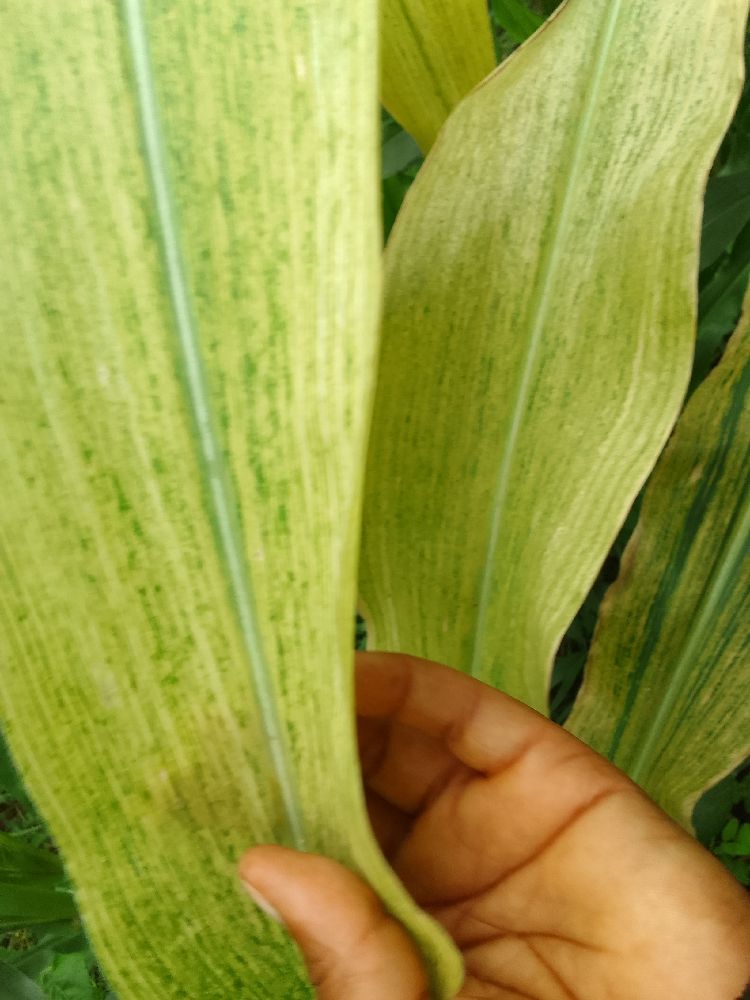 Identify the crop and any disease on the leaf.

maize, maize lethal necrosis
